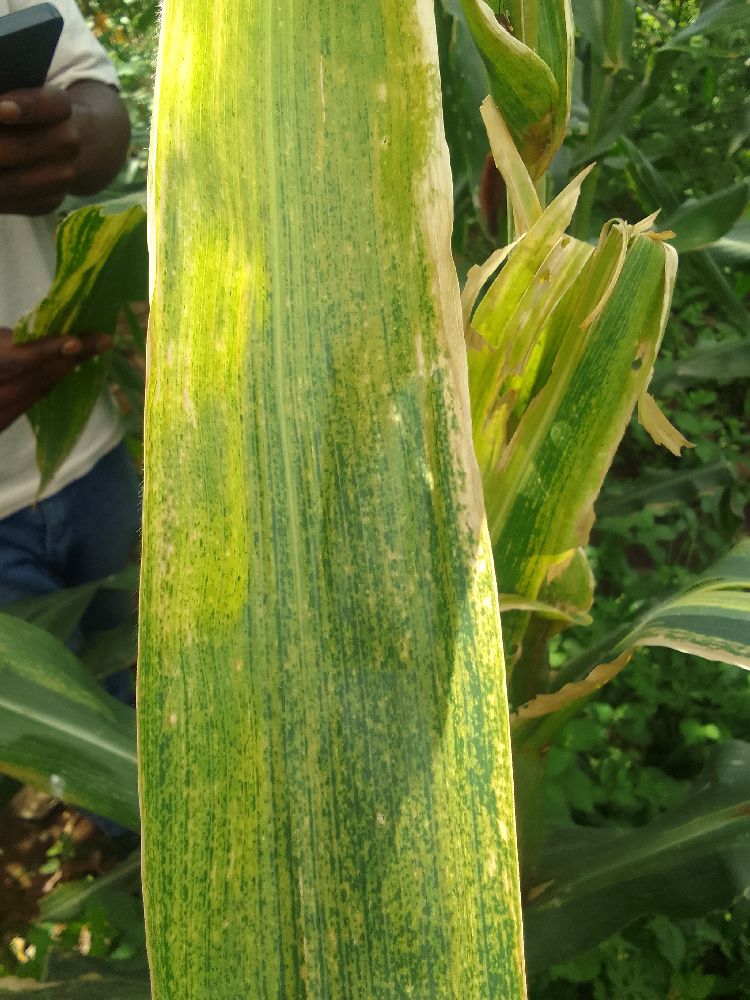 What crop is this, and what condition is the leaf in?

maize, maize lethal necrosis
